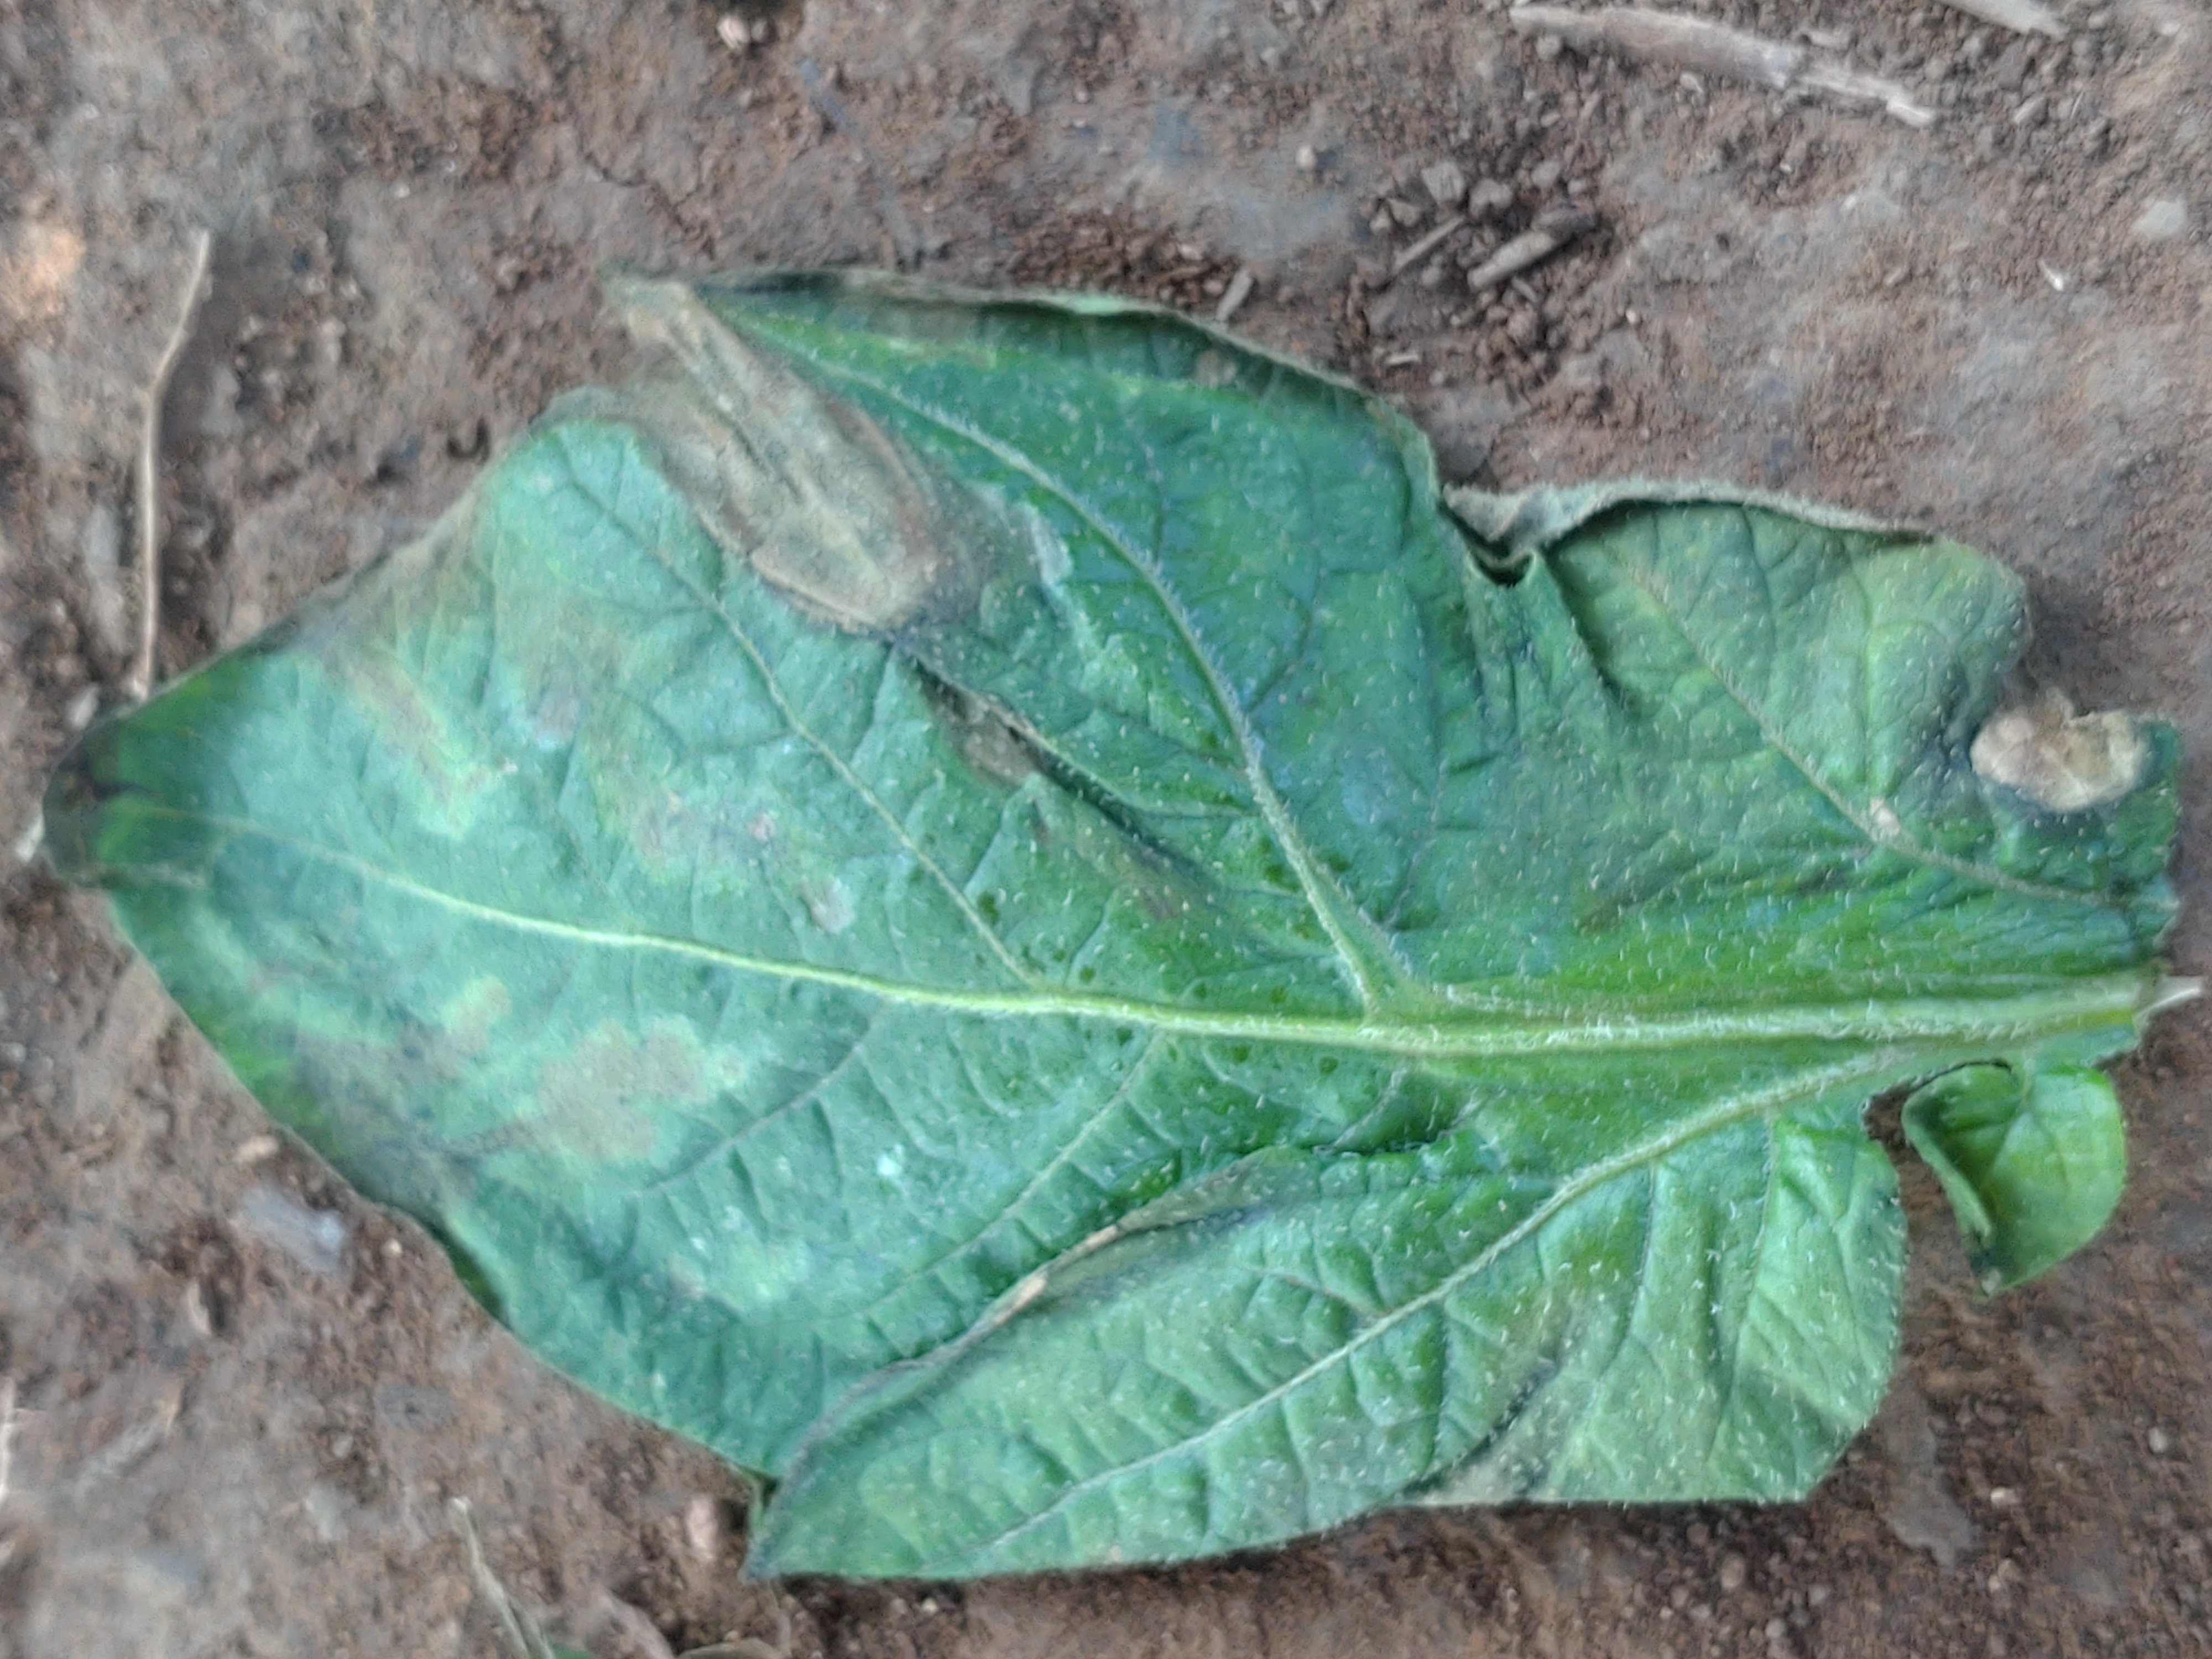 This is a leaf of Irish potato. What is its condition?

early blight
